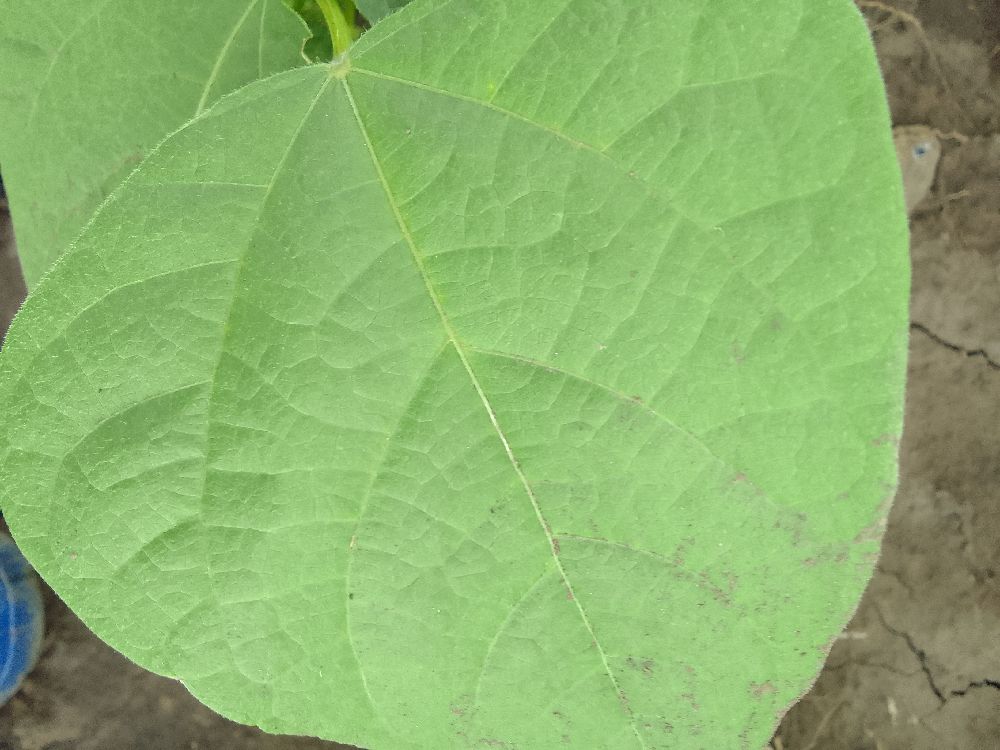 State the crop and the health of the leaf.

common bean, healthy
